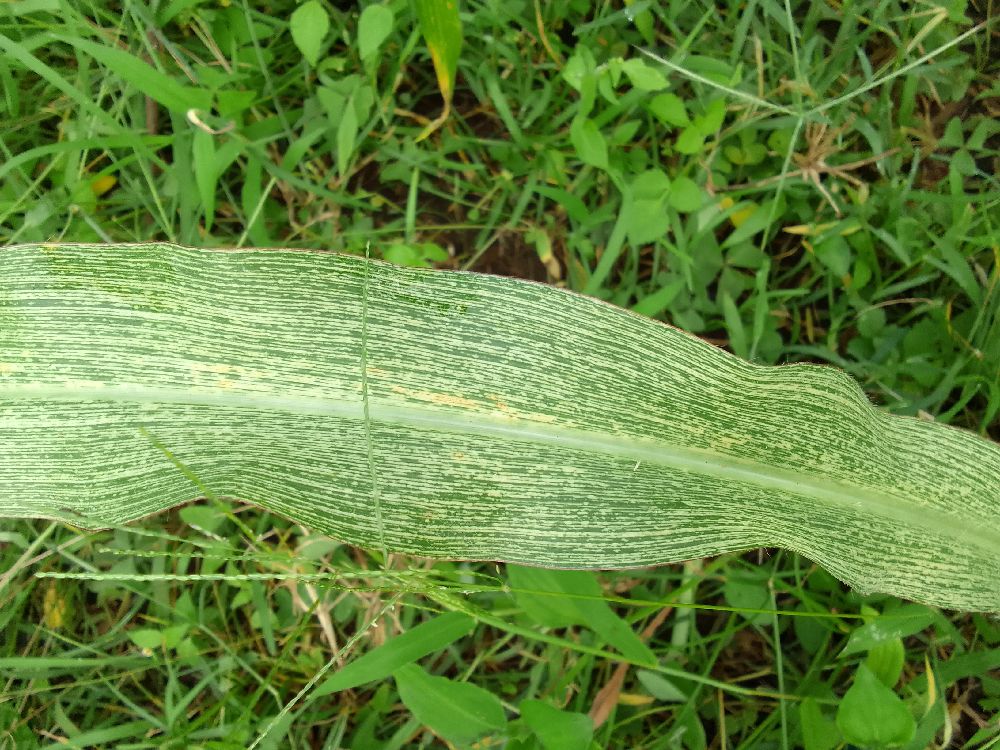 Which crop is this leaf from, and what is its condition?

maize, maize streak virus
